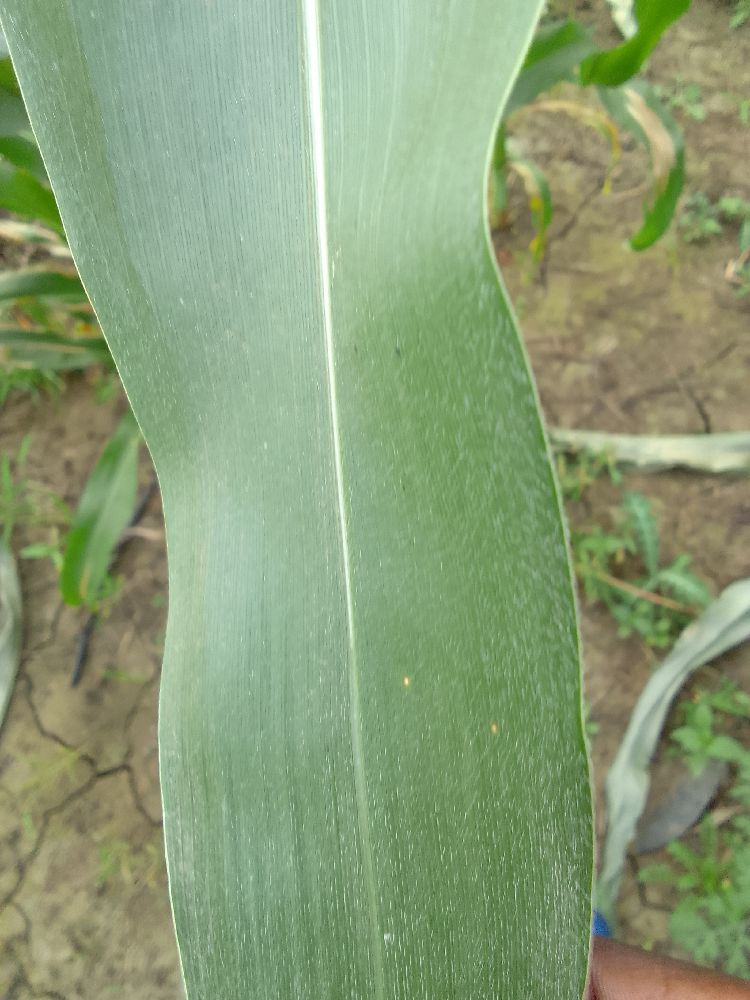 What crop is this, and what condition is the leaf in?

maize, healthy
